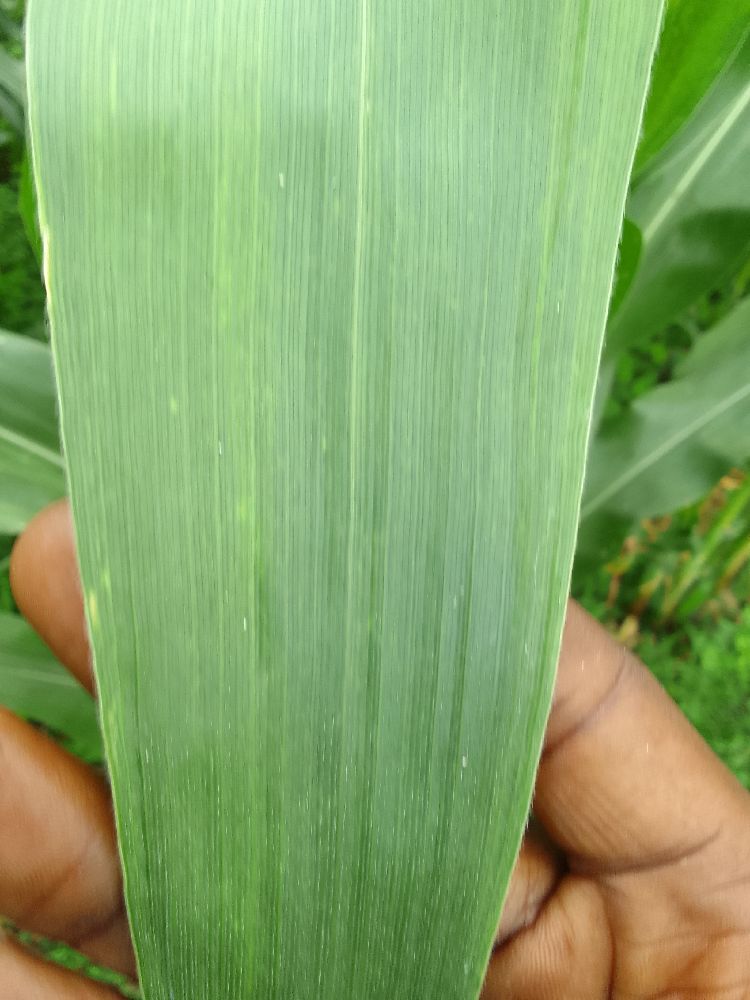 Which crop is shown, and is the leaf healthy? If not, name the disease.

maize, healthy
